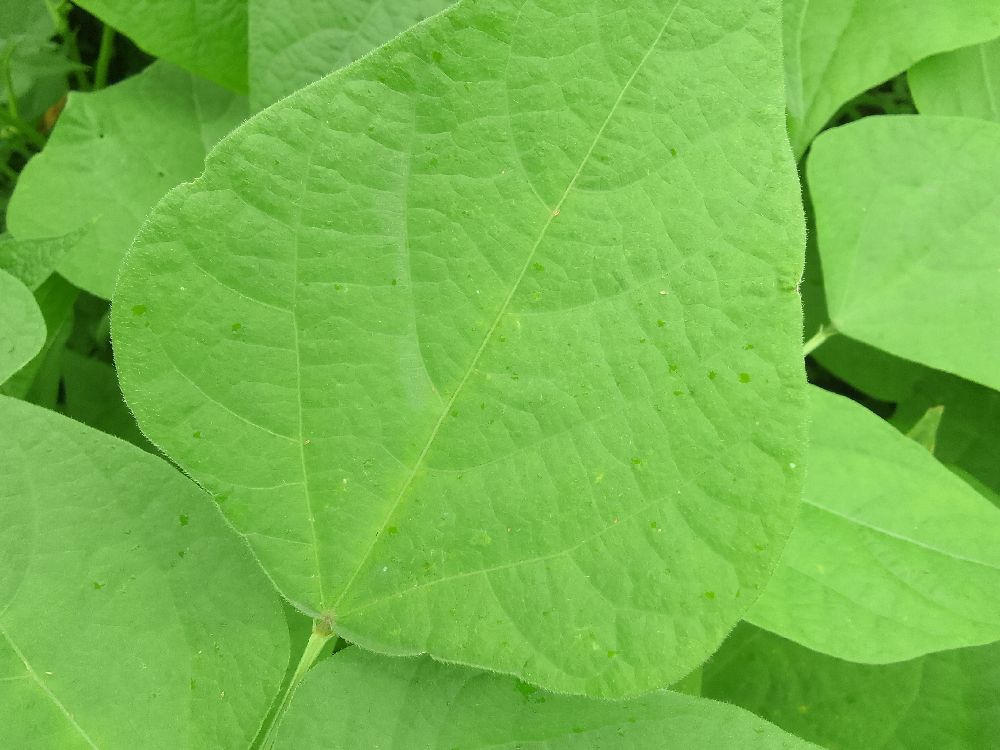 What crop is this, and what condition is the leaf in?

common bean, healthy
